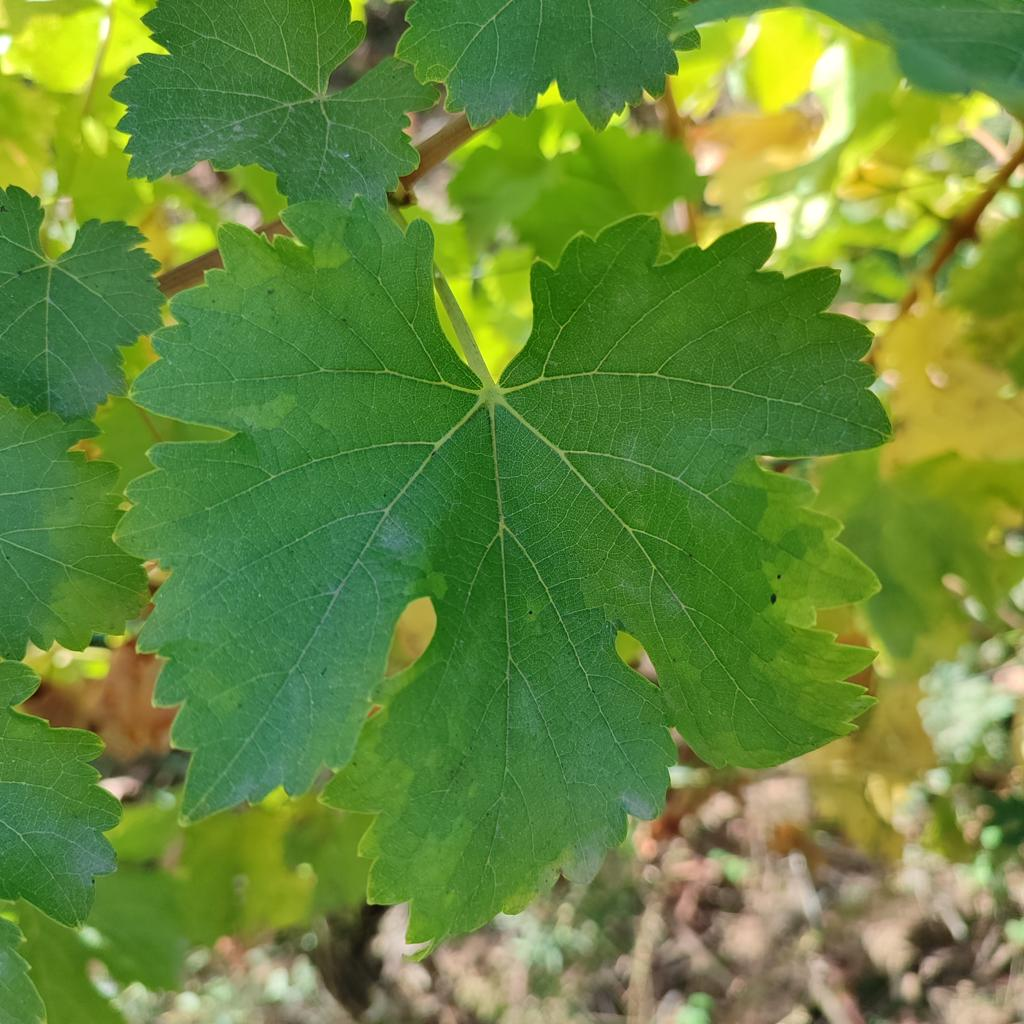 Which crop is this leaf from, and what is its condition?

grapevine, powdery mildew
